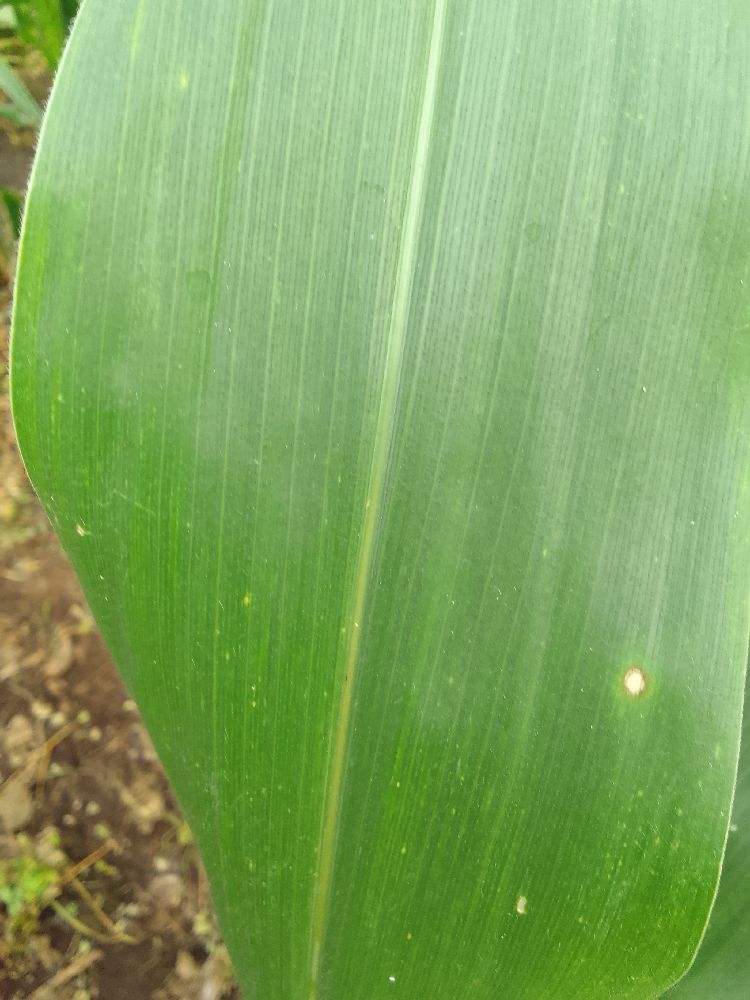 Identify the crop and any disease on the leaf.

maize, healthy
